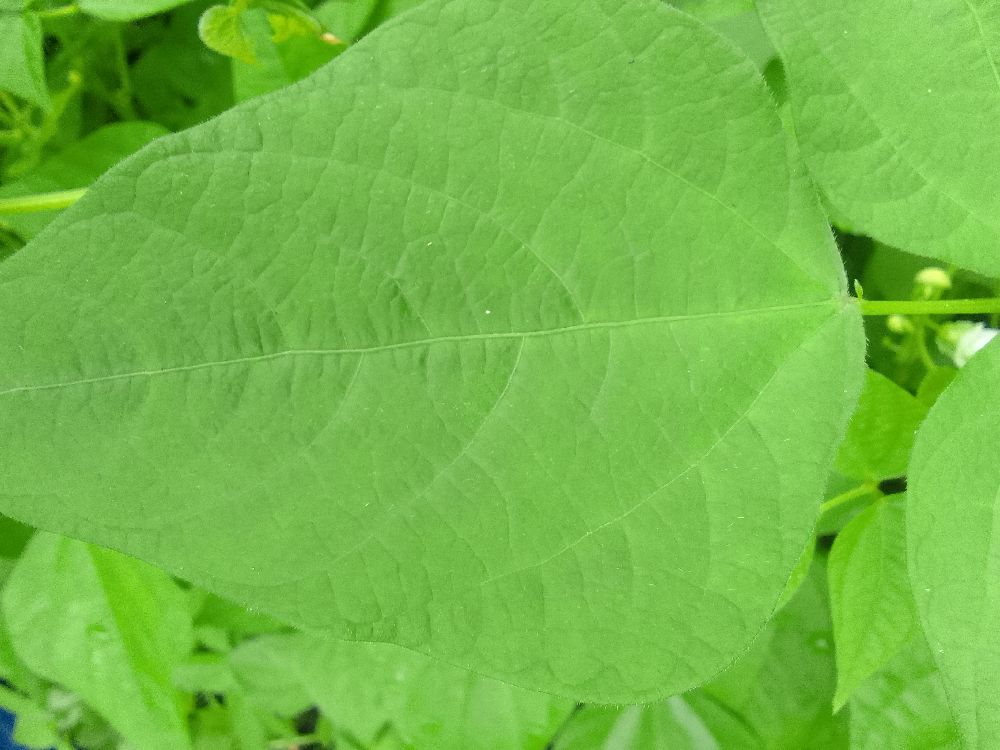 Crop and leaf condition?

common bean, healthy
